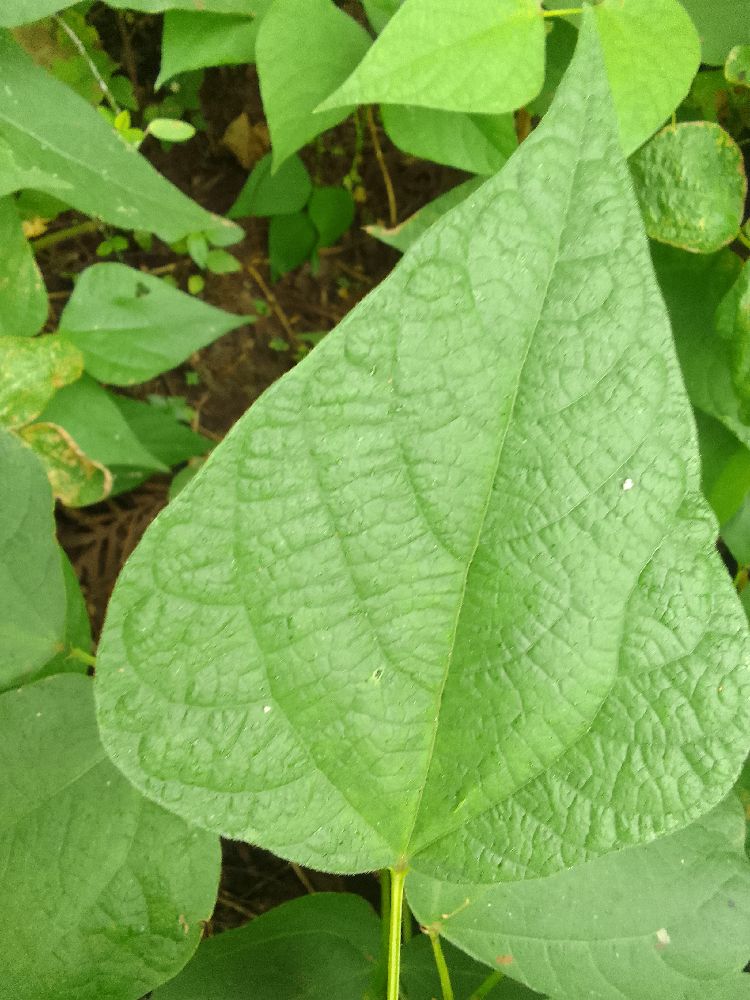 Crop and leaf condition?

common bean, healthy
